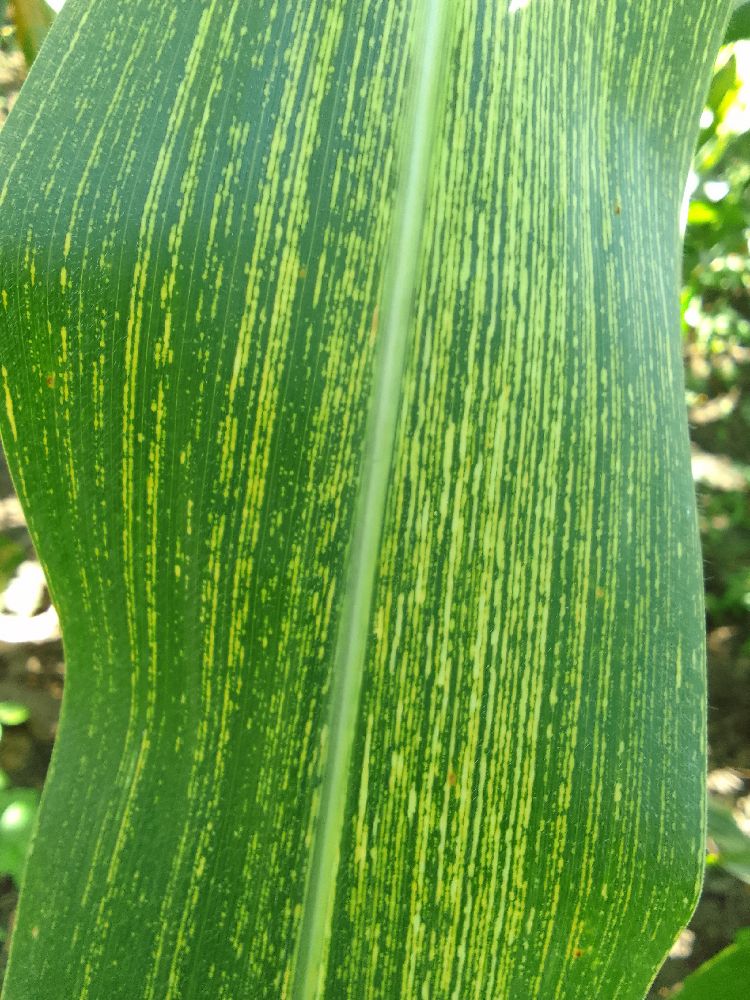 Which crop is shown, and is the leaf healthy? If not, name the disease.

maize, maize streak virus
